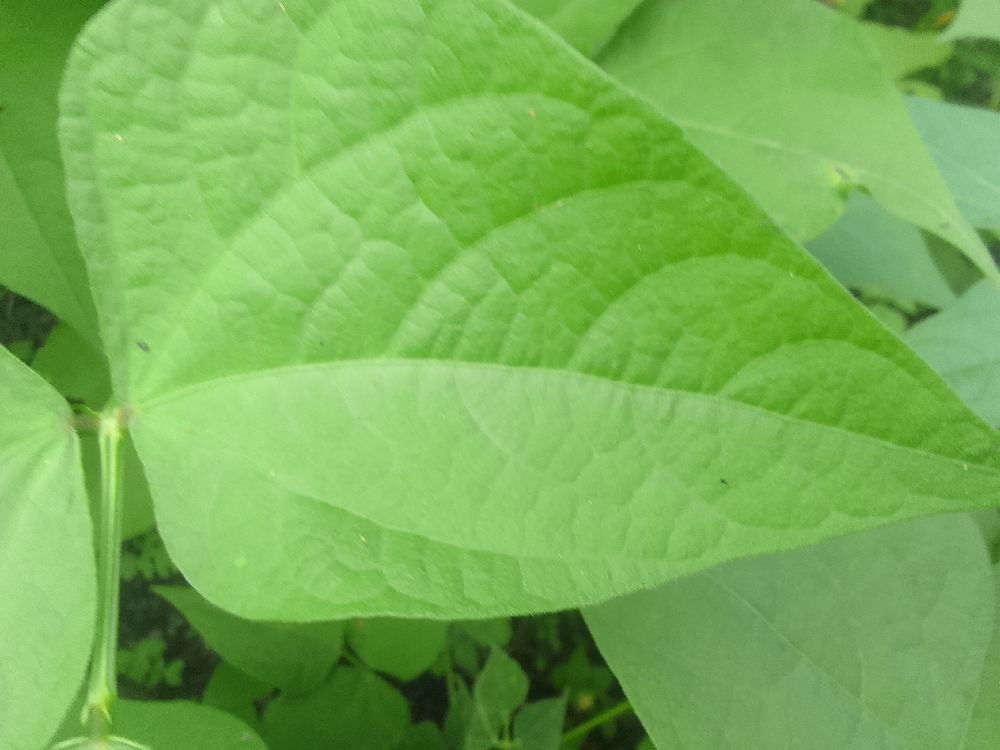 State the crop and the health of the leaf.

common bean, healthy
